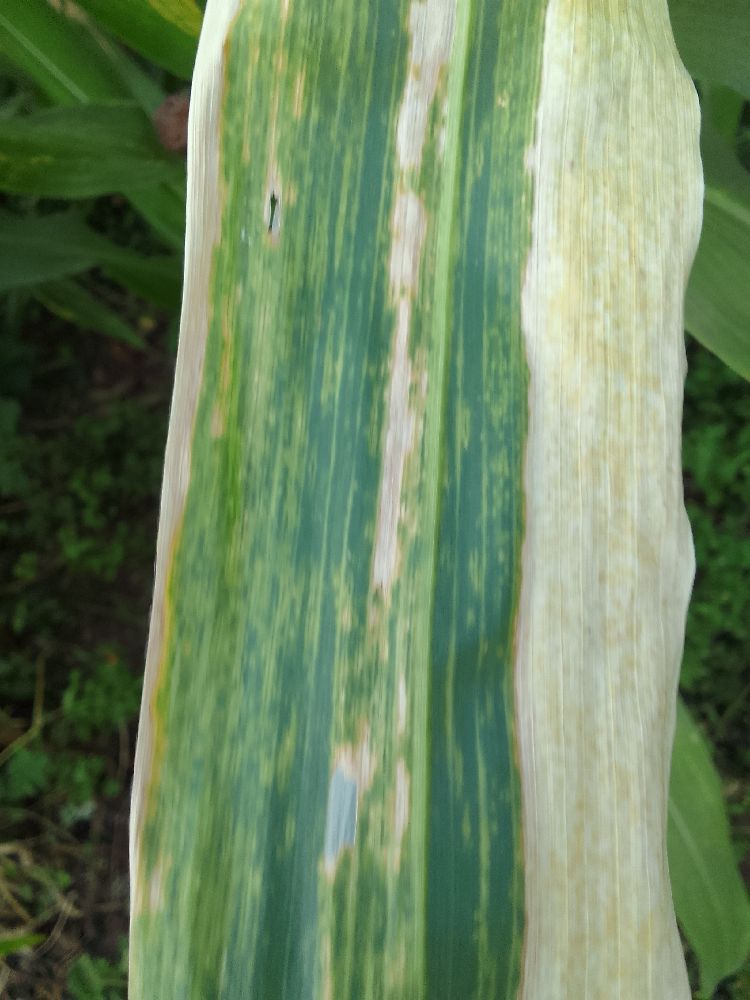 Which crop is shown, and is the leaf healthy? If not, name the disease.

maize, maize lethal necrosis
